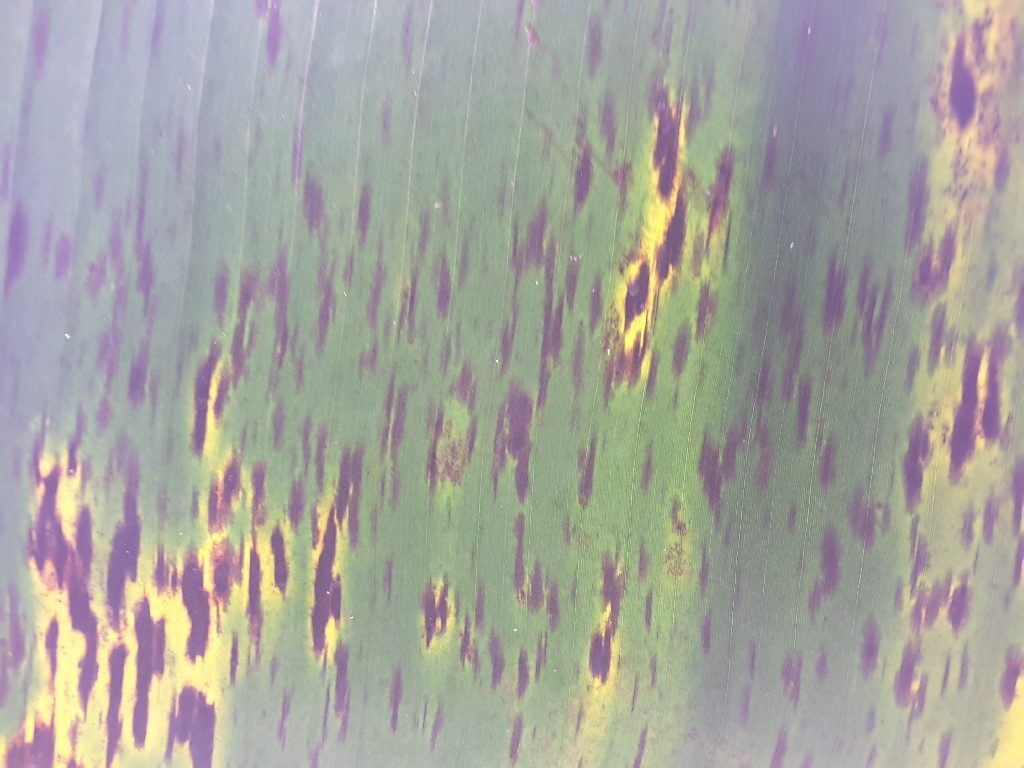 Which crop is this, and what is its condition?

banana, black sigatoka
